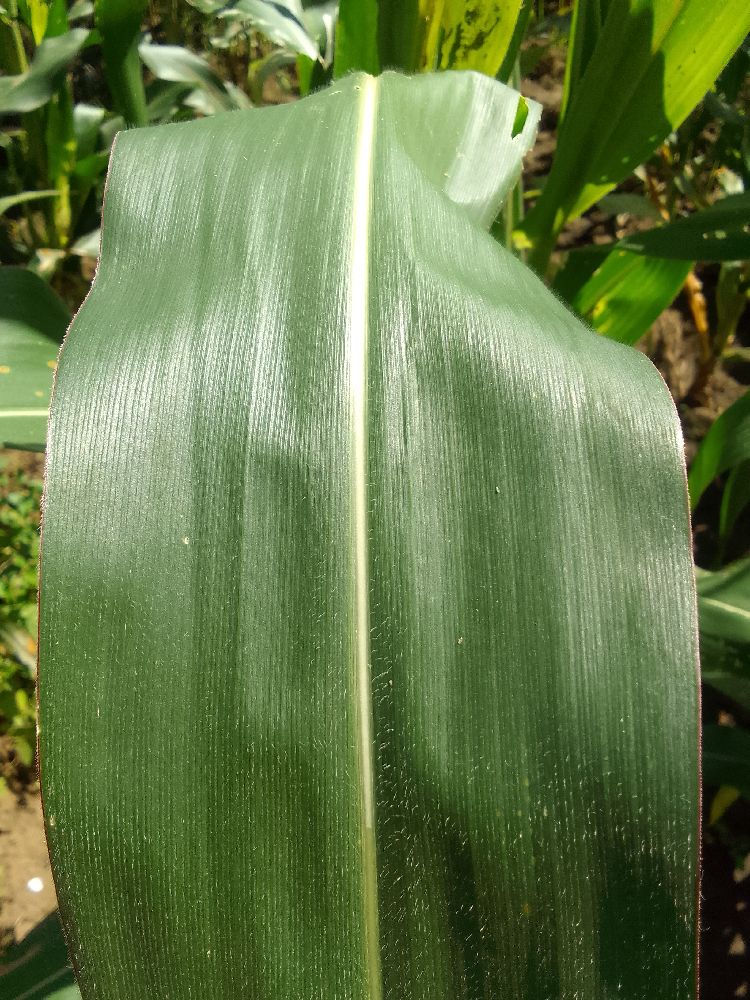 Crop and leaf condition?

maize, healthy
